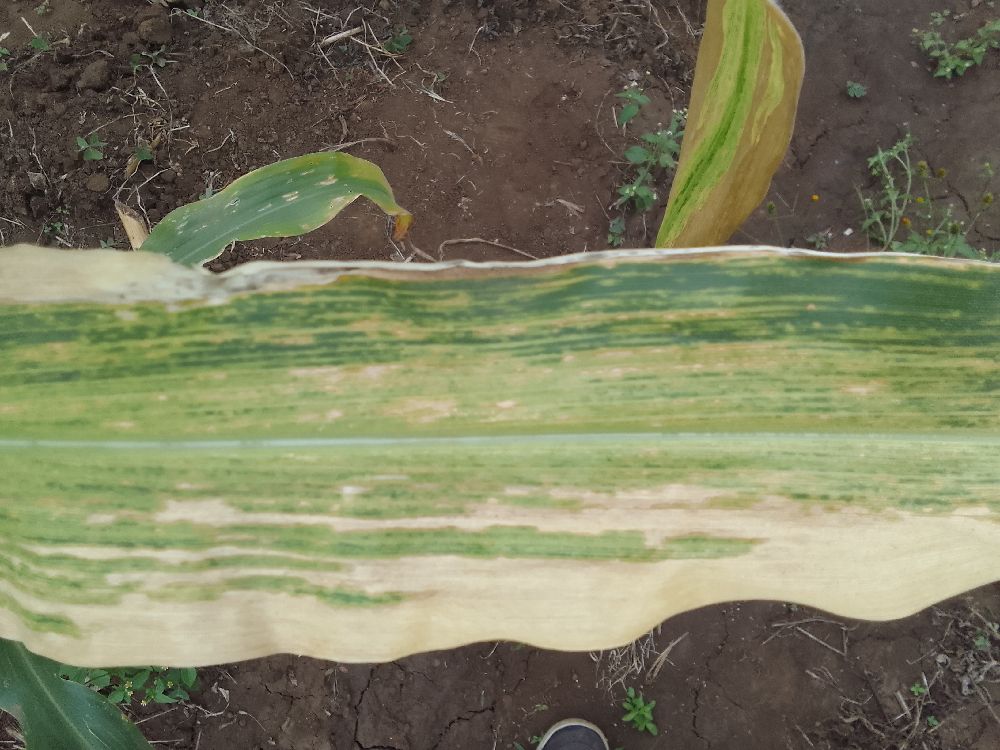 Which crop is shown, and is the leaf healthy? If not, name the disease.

maize, maize lethal necrosis
